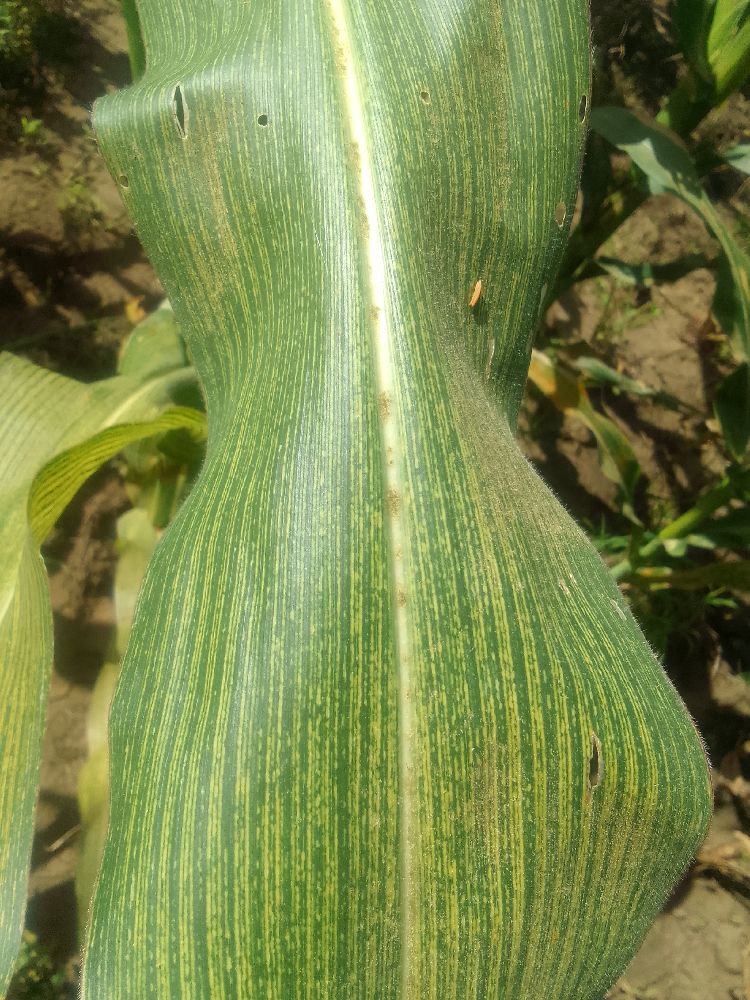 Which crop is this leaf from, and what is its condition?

maize, maize streak virus
